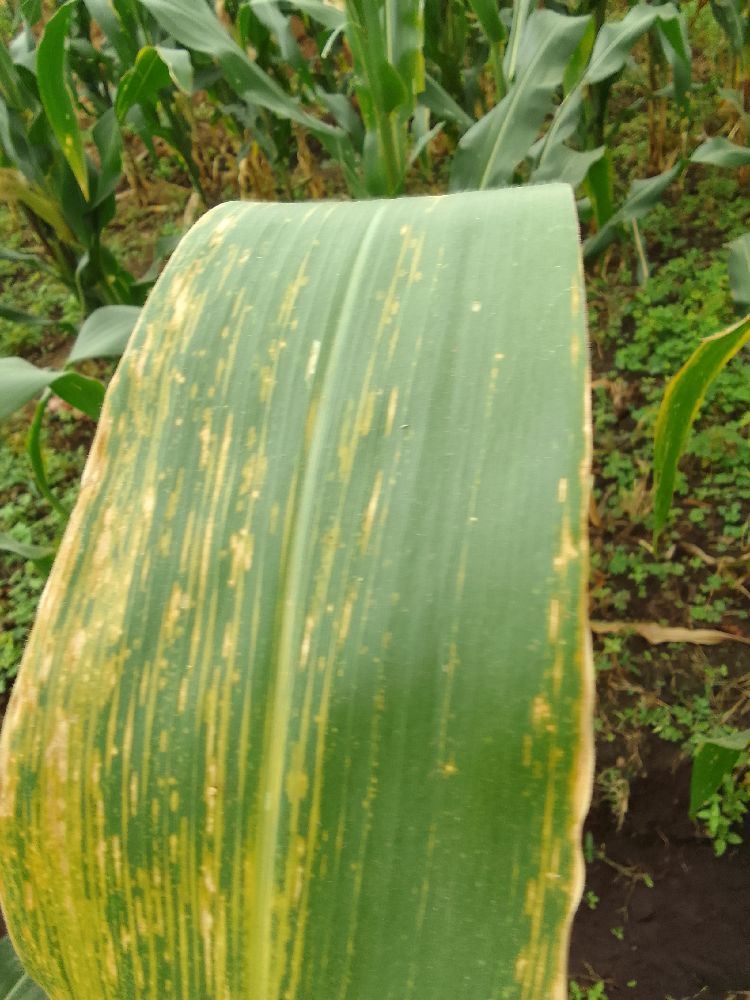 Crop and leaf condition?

maize, maize lethal necrosis
